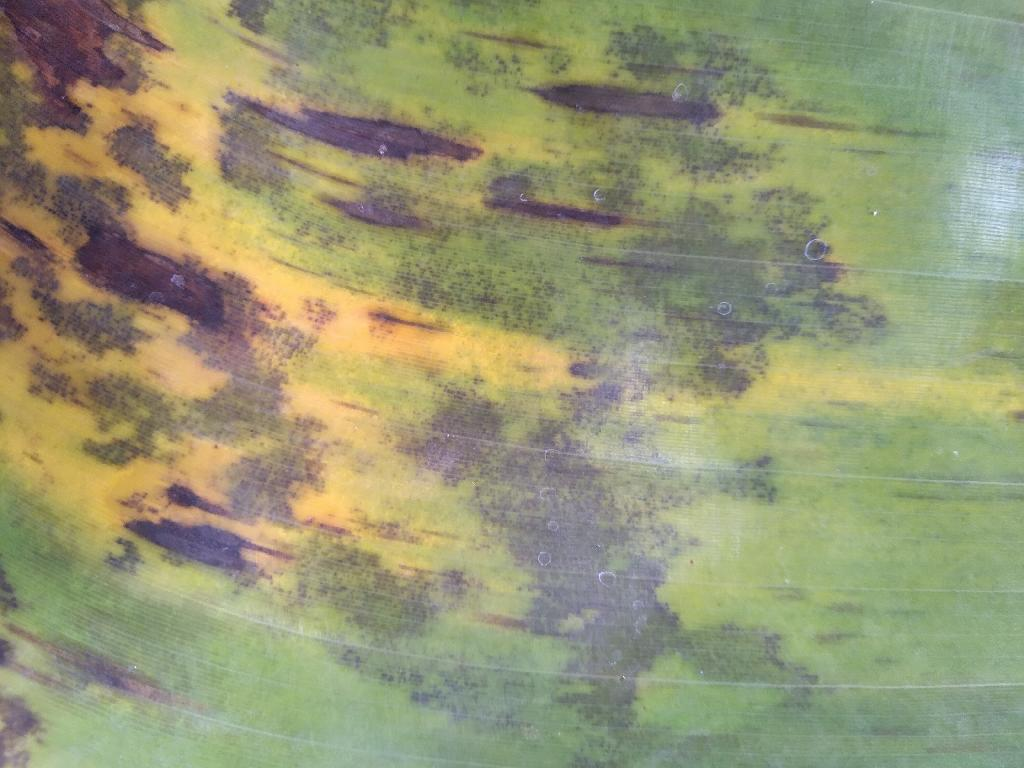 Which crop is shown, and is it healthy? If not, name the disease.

banana, black sigatoka
